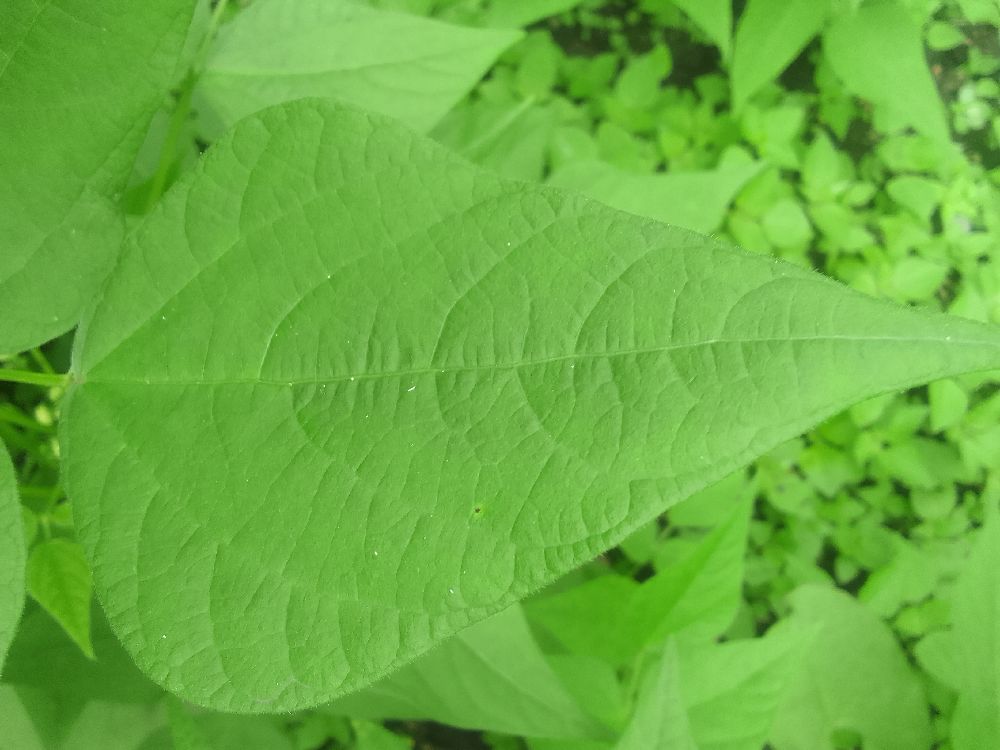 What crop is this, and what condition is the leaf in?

common bean, healthy
